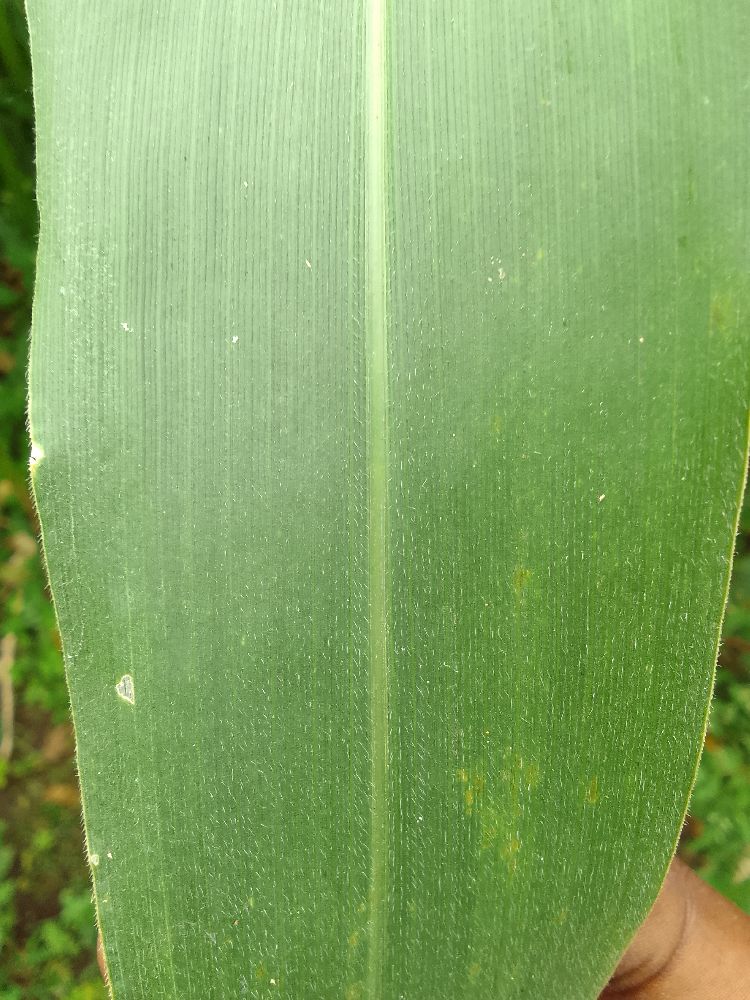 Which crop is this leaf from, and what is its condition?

maize, healthy
